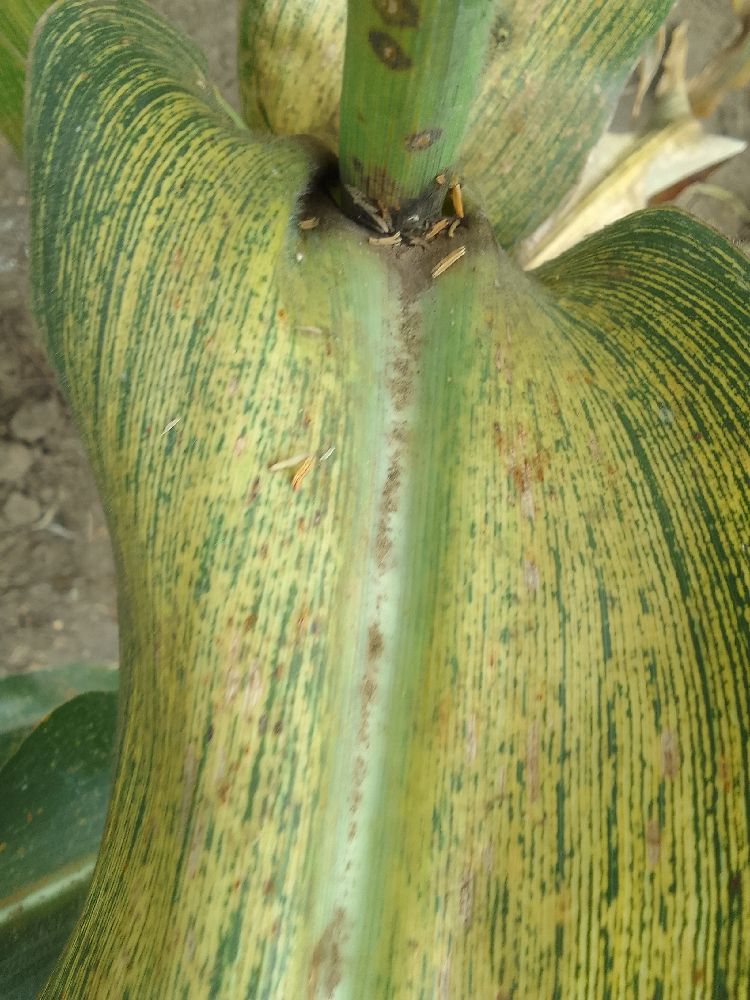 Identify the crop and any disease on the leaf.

maize, maize streak virus
